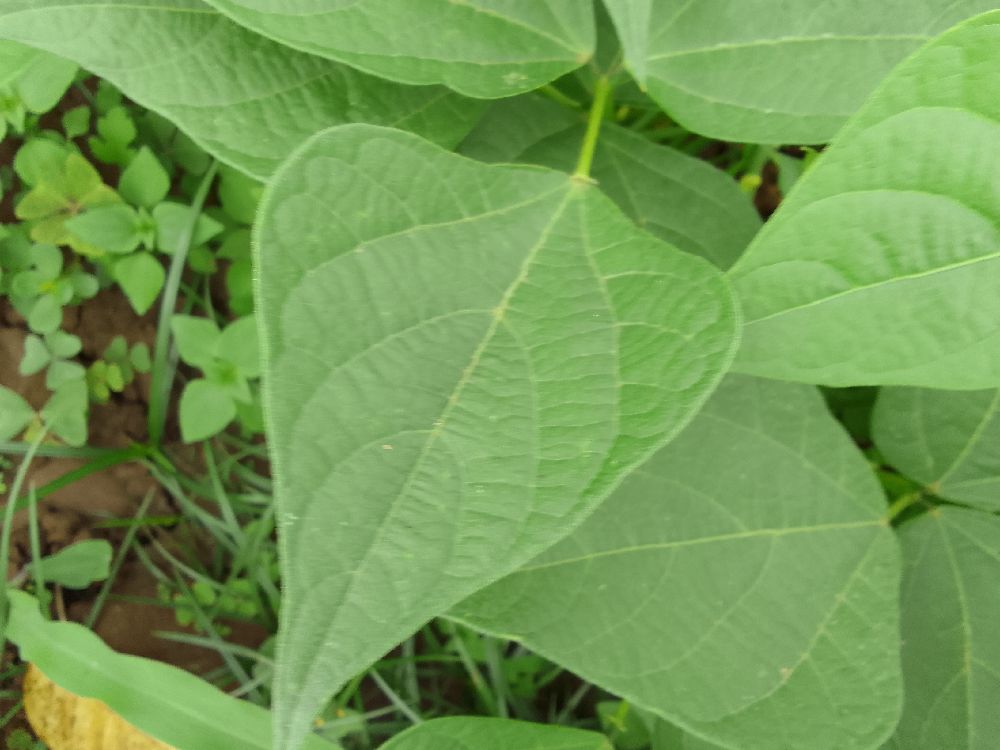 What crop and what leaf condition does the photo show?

common bean, healthy
